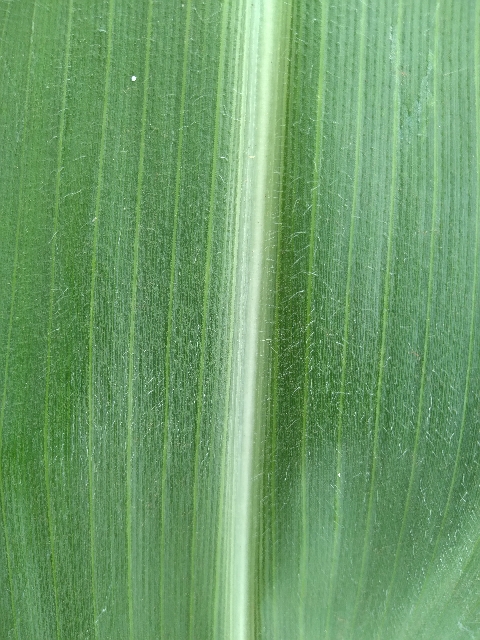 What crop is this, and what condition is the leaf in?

maize, healthy
